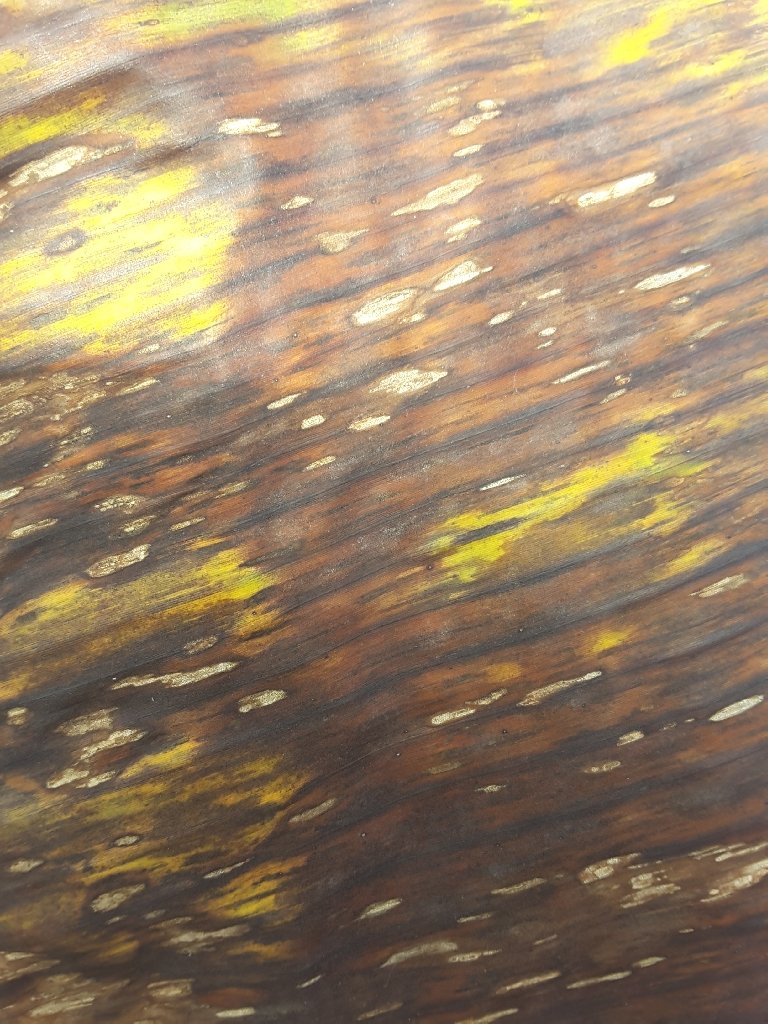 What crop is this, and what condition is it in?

banana, black sigatoka
